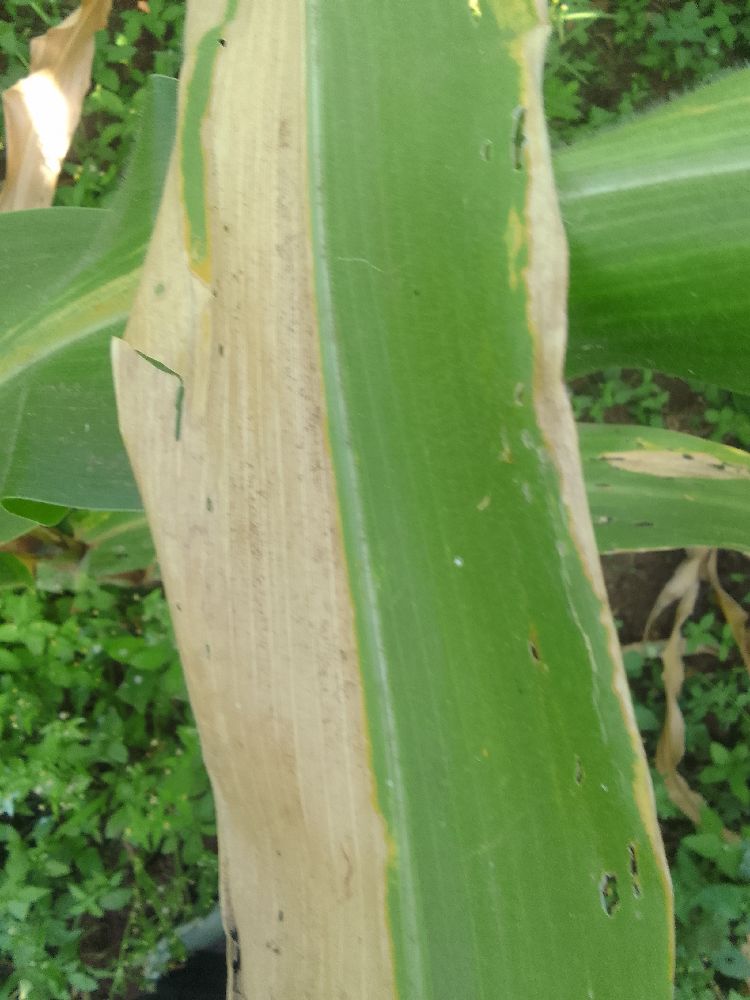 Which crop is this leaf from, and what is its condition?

maize, maize lethal necrosis
